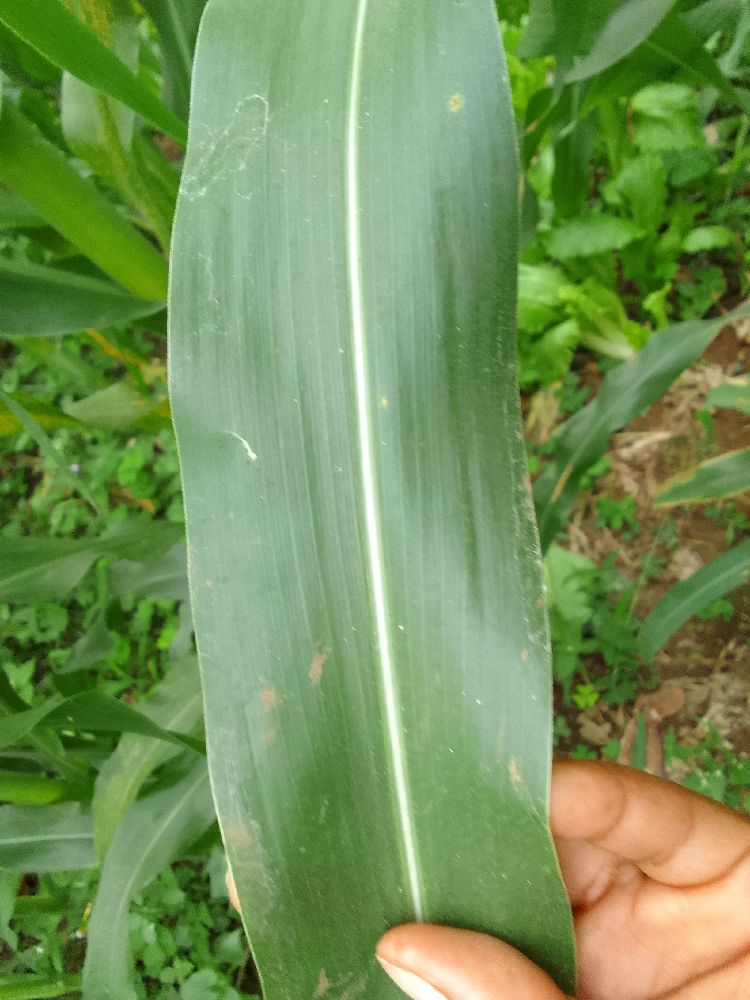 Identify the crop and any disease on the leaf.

maize, healthy
